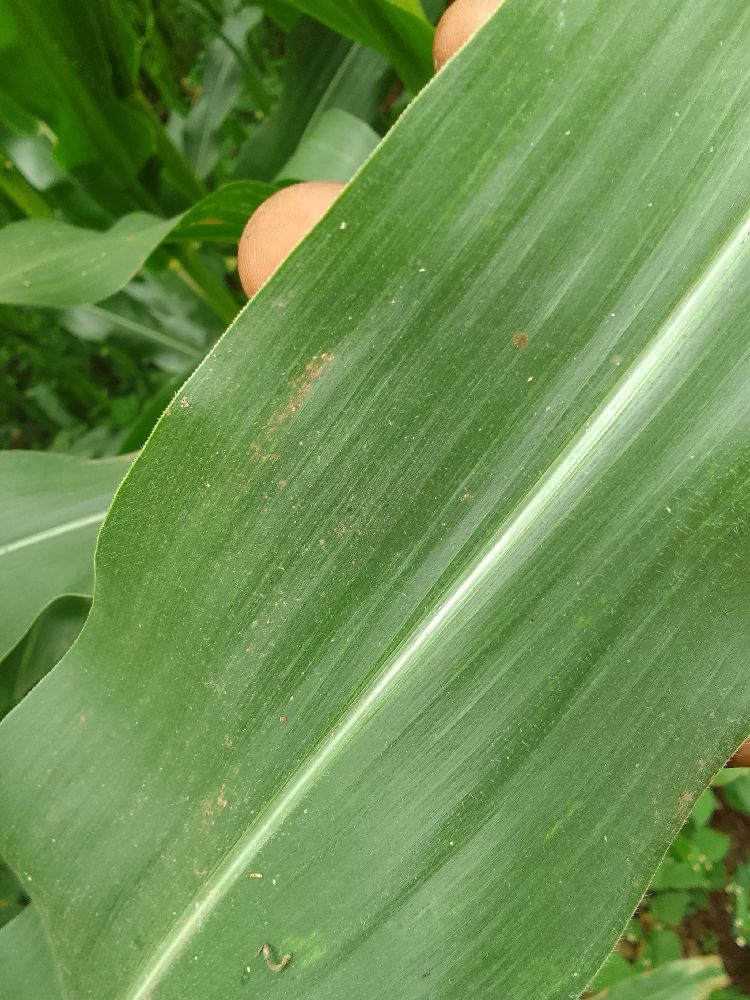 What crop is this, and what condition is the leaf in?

maize, healthy
